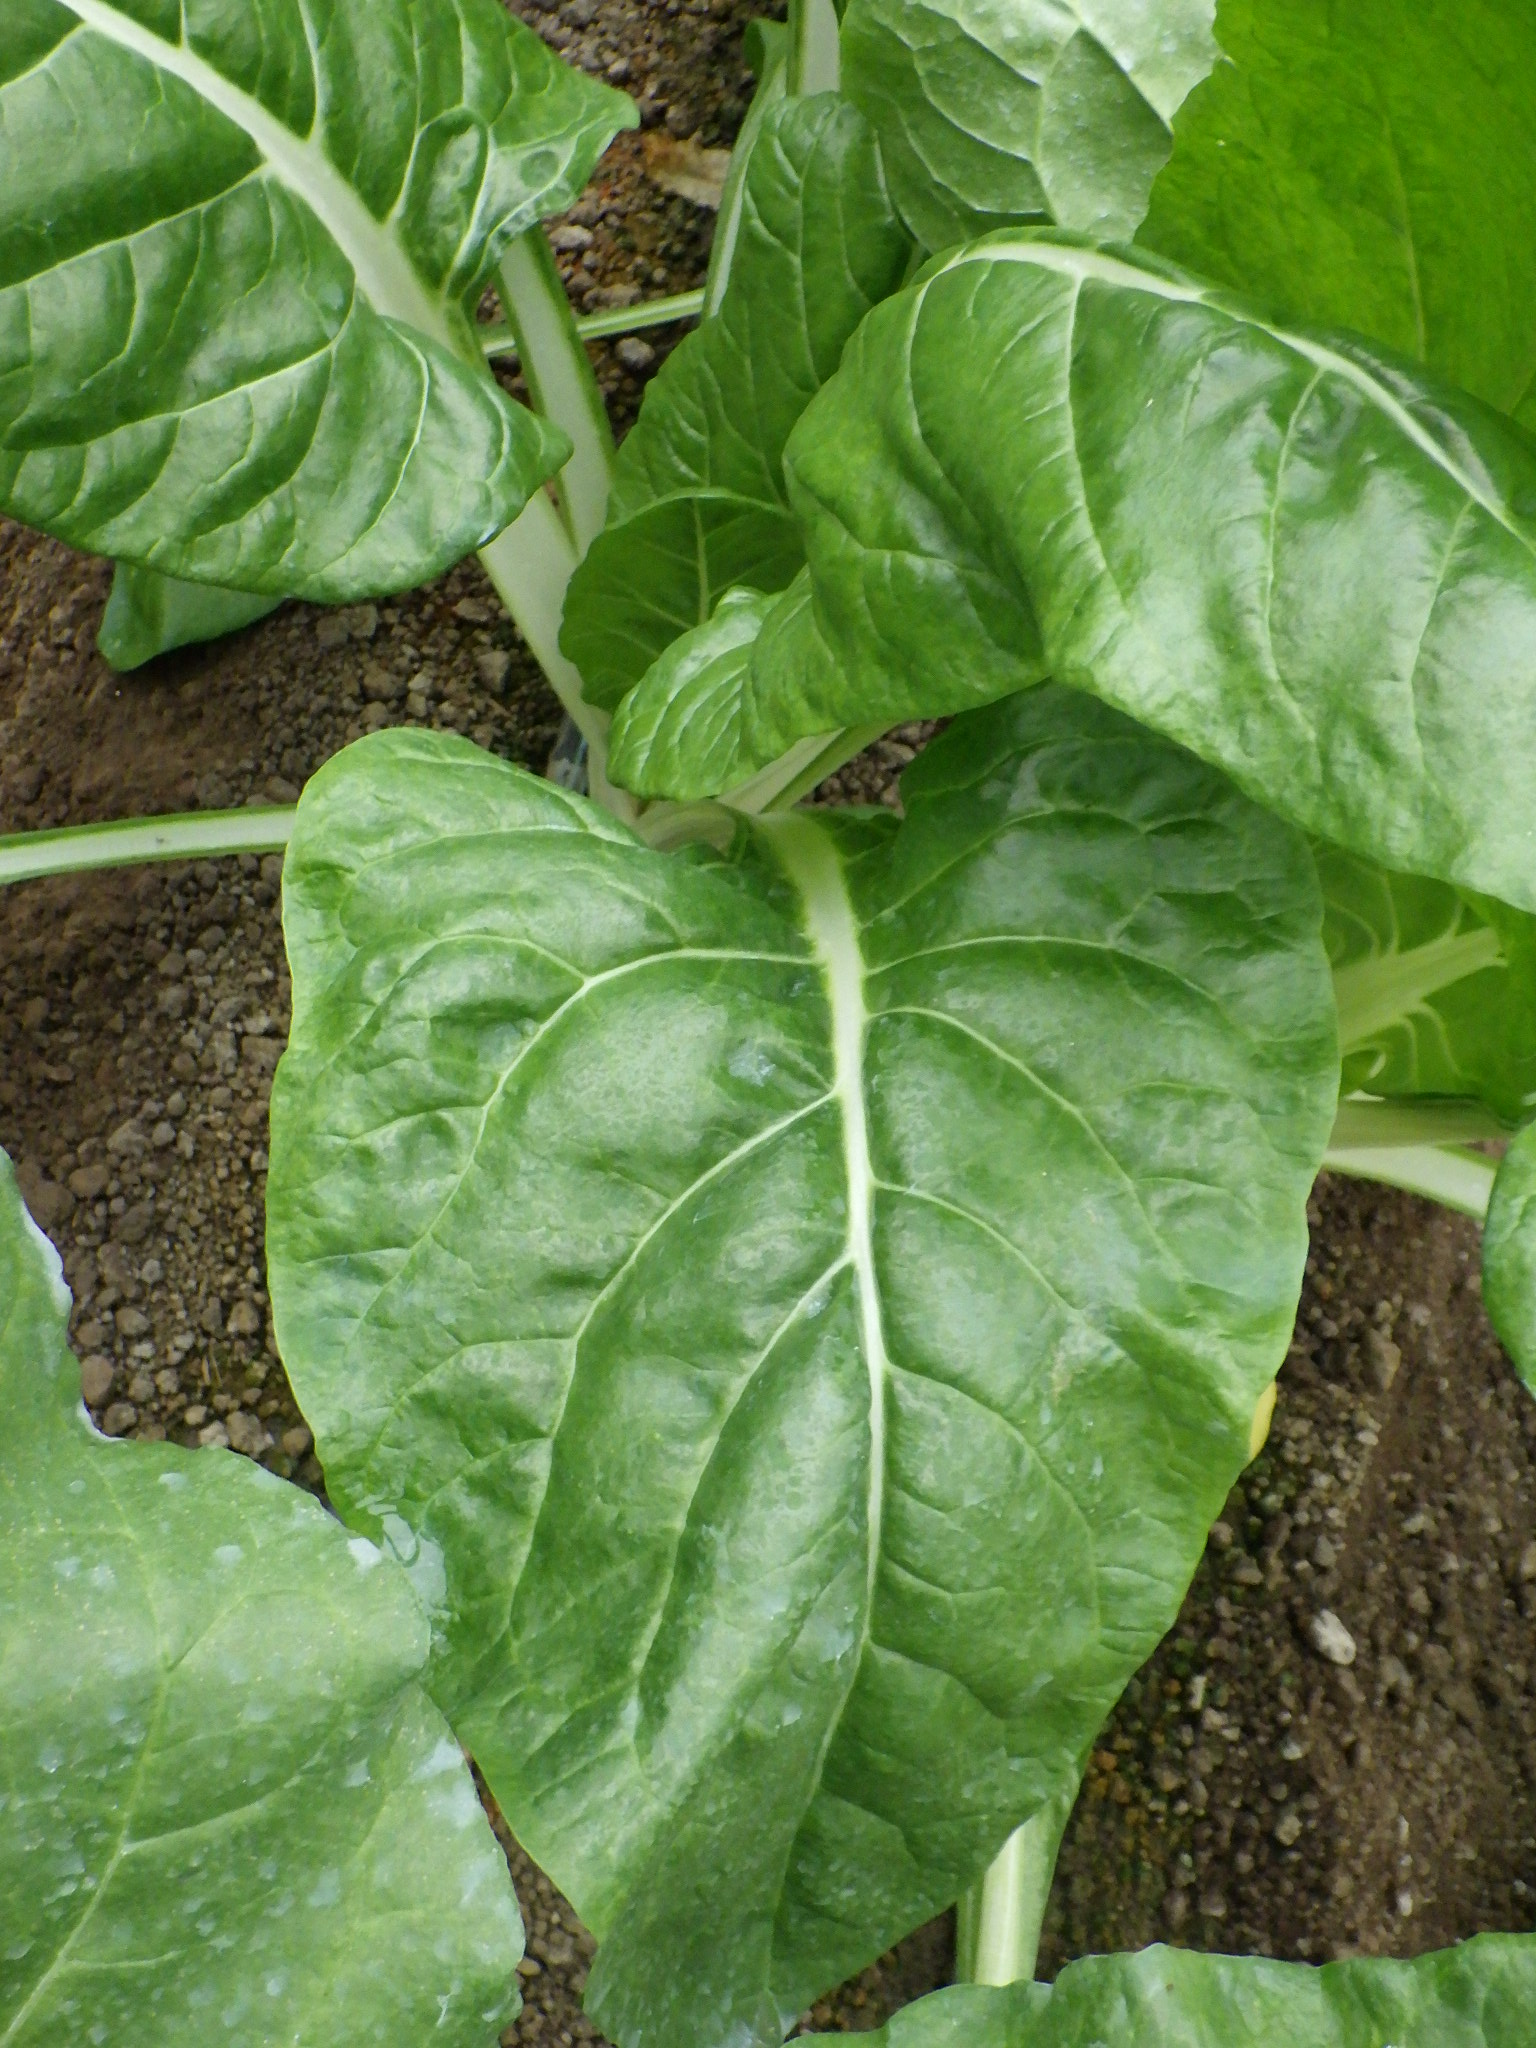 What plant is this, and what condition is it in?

chard, healthy
